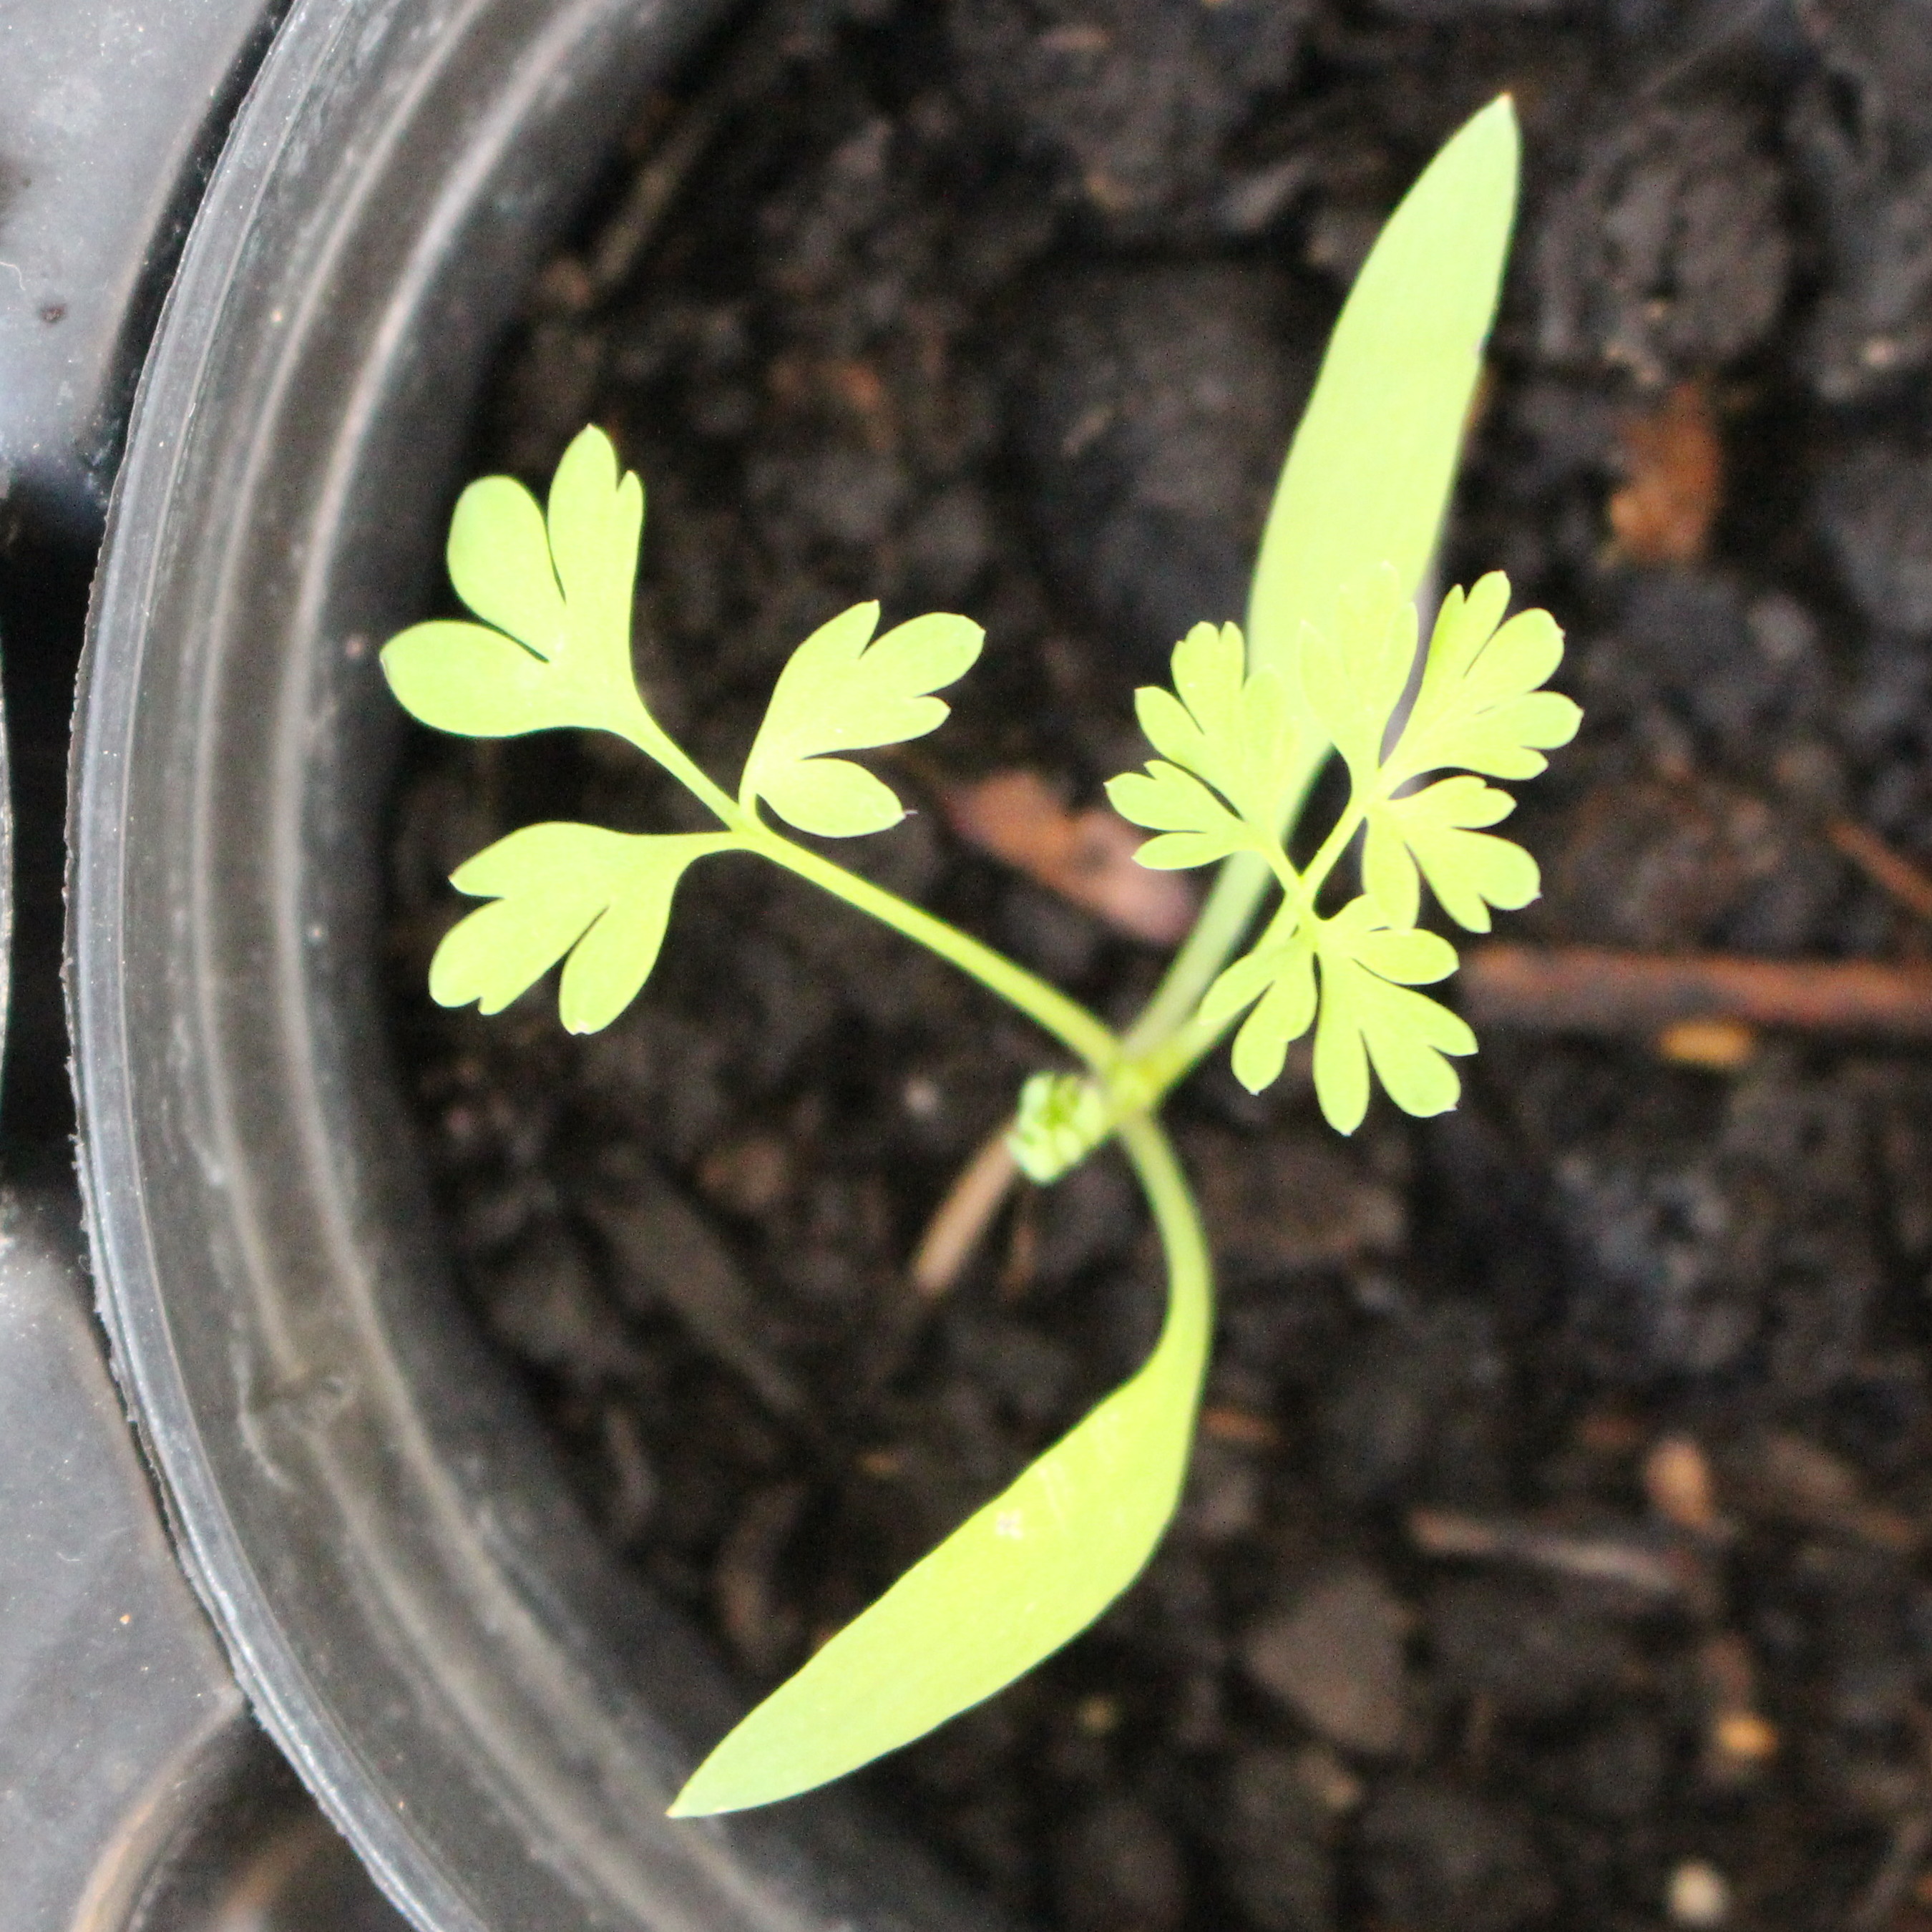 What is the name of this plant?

Fumaria officinalis
